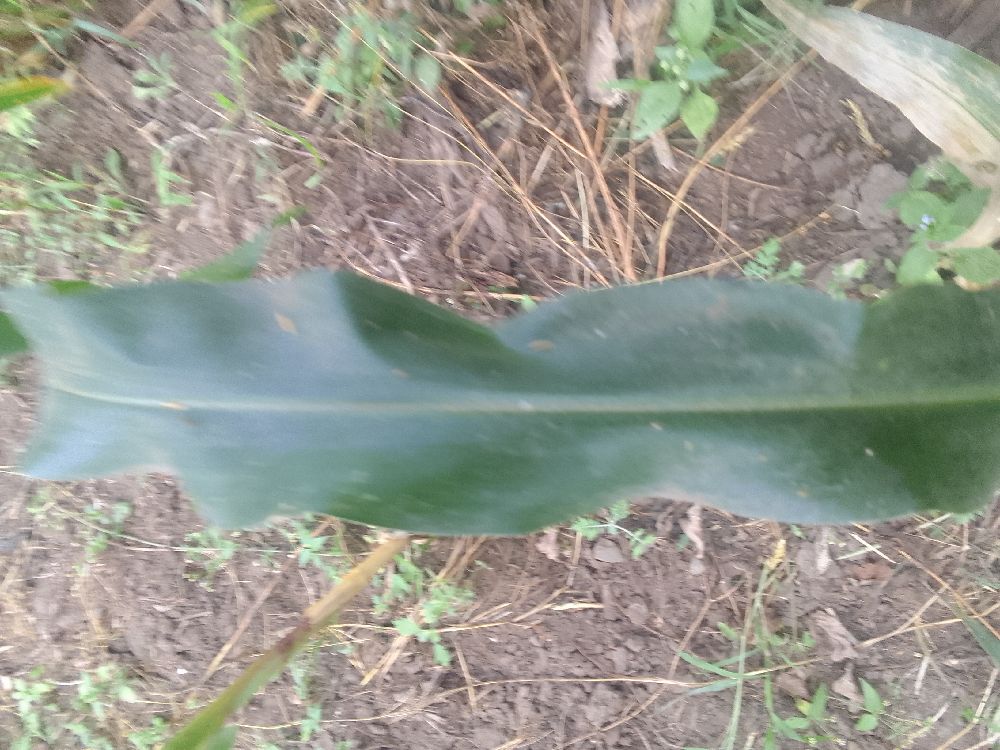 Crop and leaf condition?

maize, healthy
